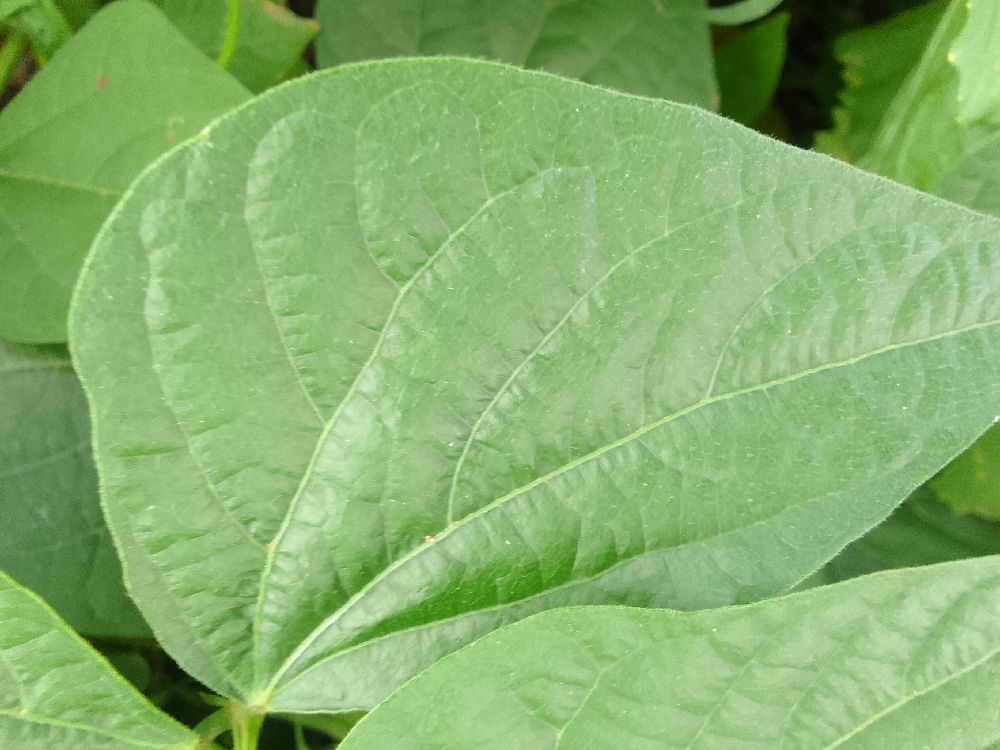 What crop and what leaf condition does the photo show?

common bean, healthy
